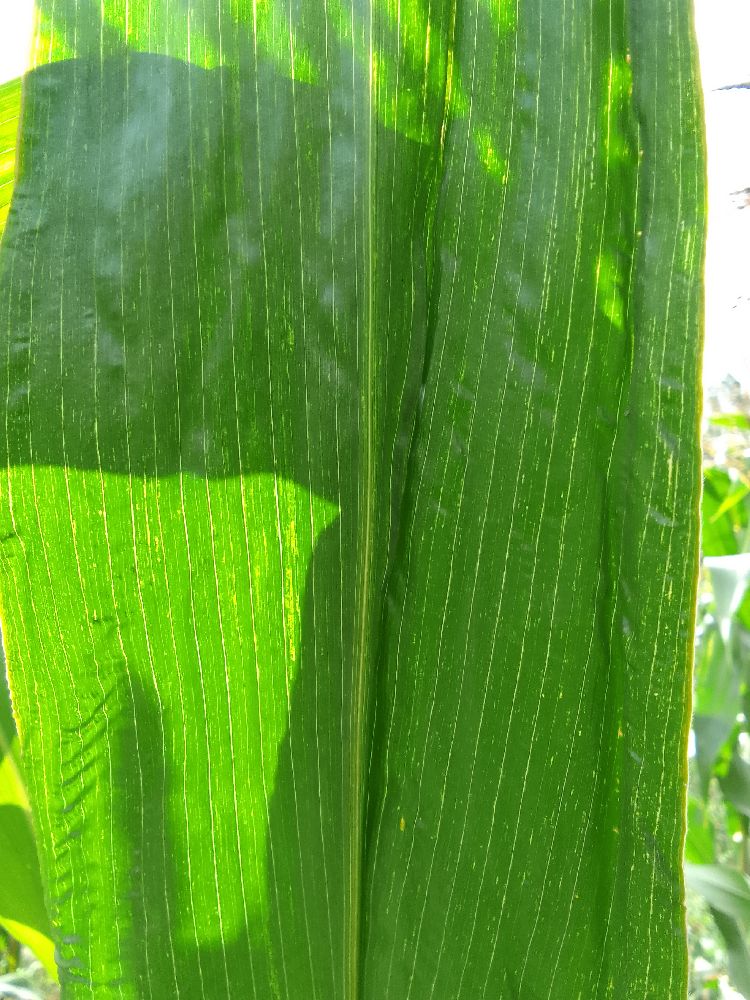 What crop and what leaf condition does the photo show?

maize, healthy
